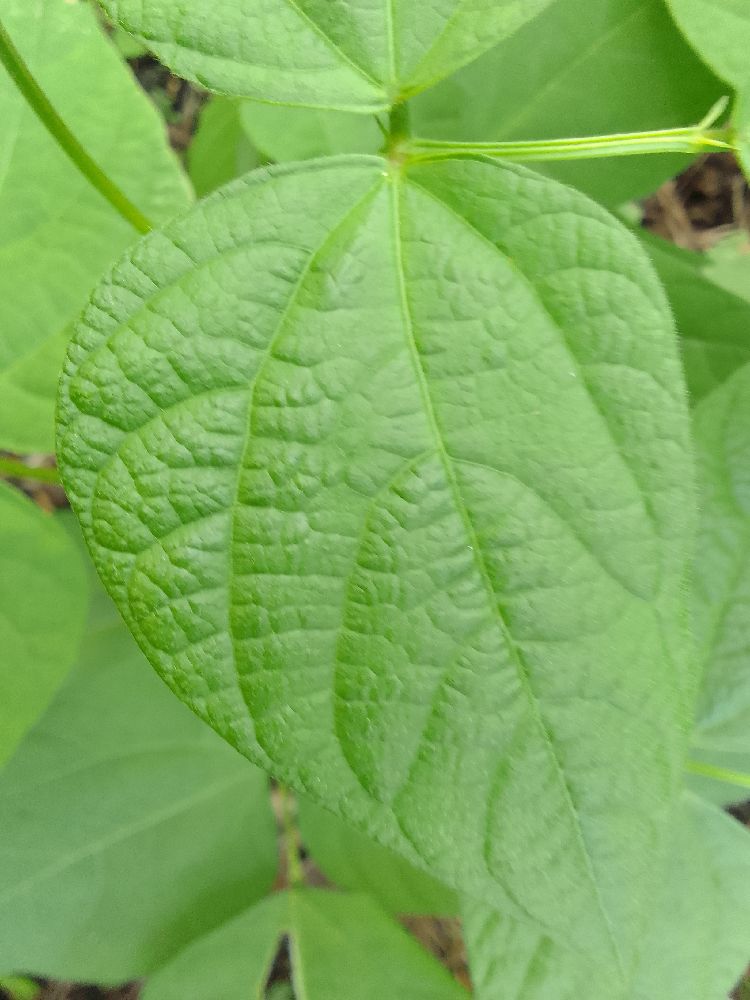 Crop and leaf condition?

common bean, healthy
